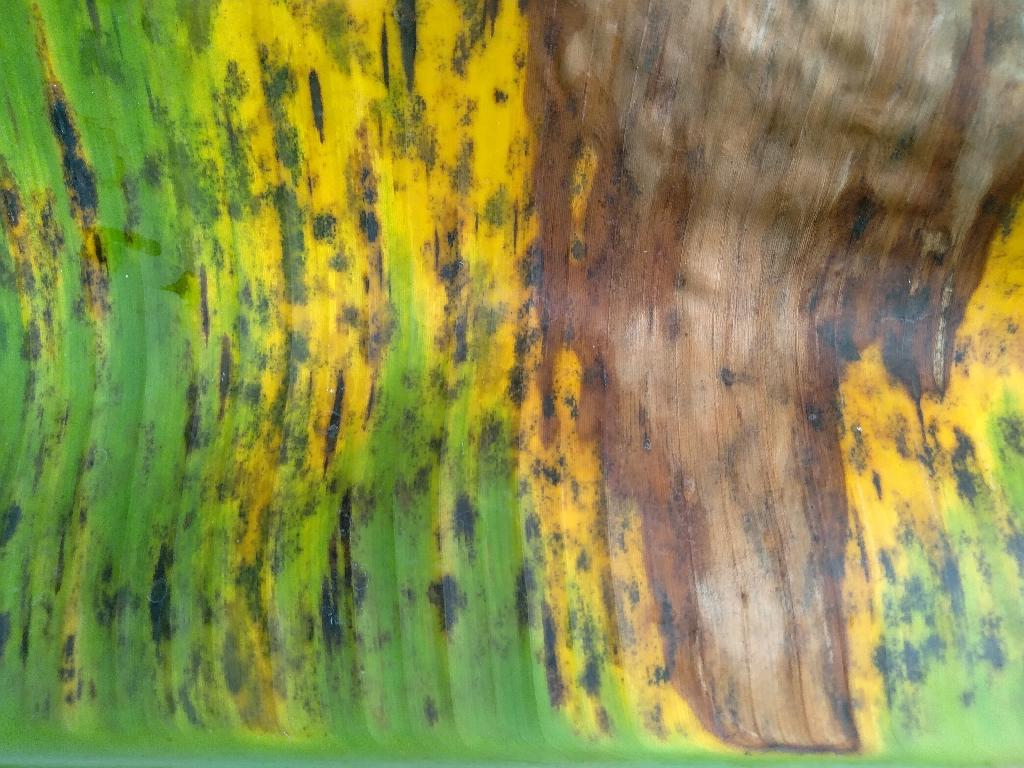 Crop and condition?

banana, black sigatoka
